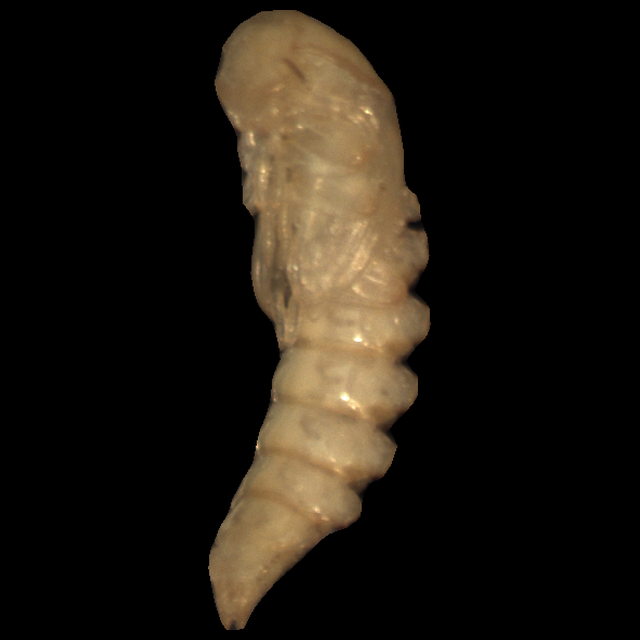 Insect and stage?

mealworm pupa
